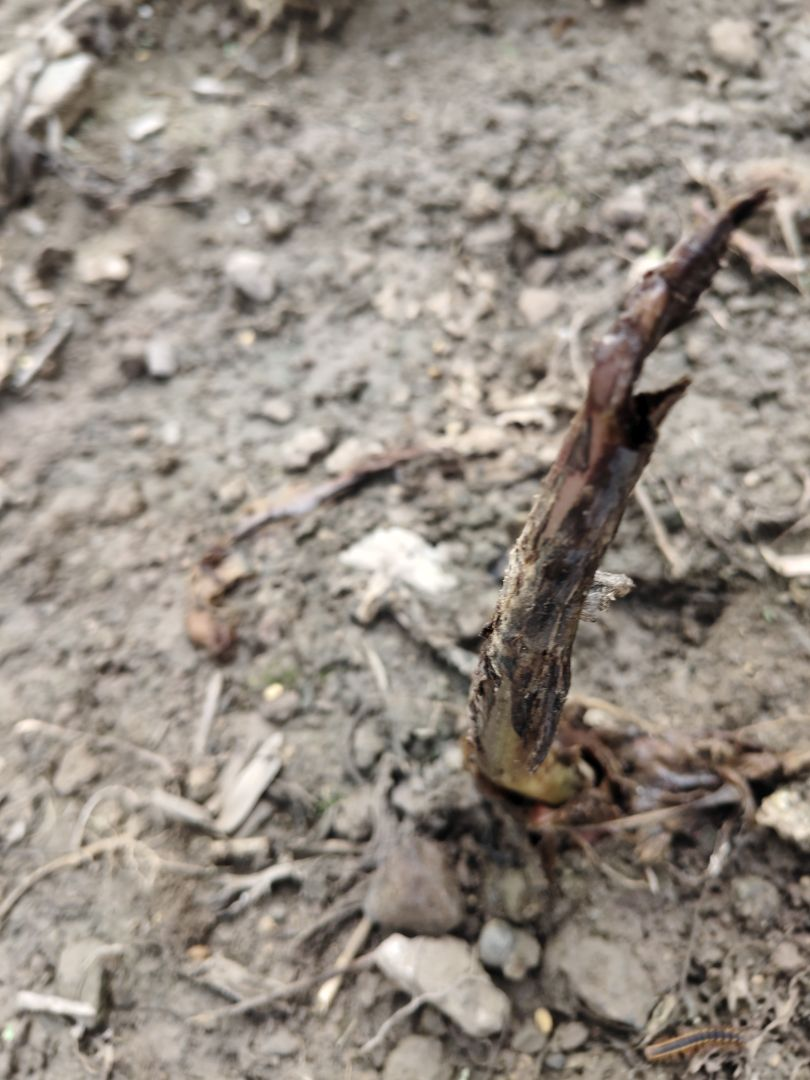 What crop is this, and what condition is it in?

taro, root rot
